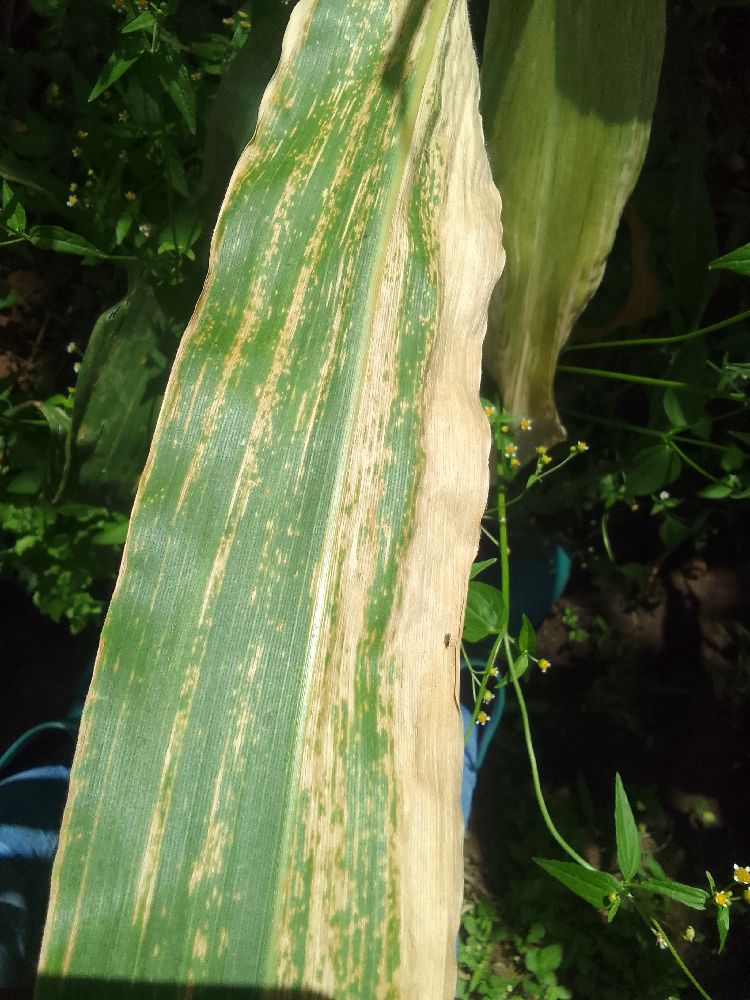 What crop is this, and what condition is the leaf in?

maize, maize lethal necrosis
